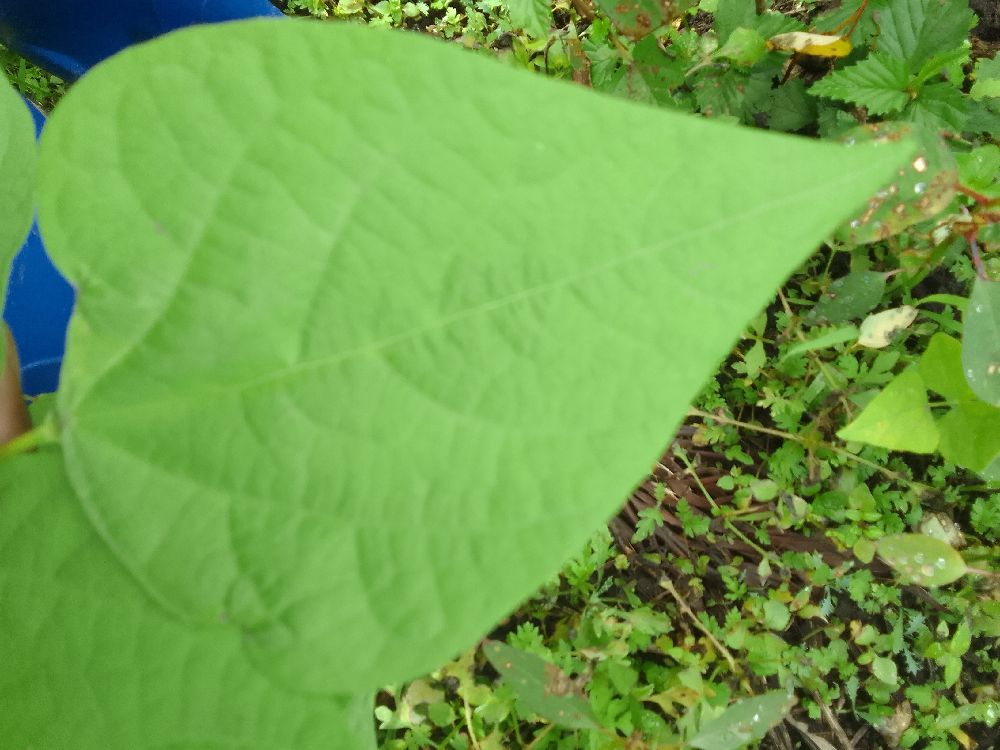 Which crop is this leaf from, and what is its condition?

common bean, healthy
